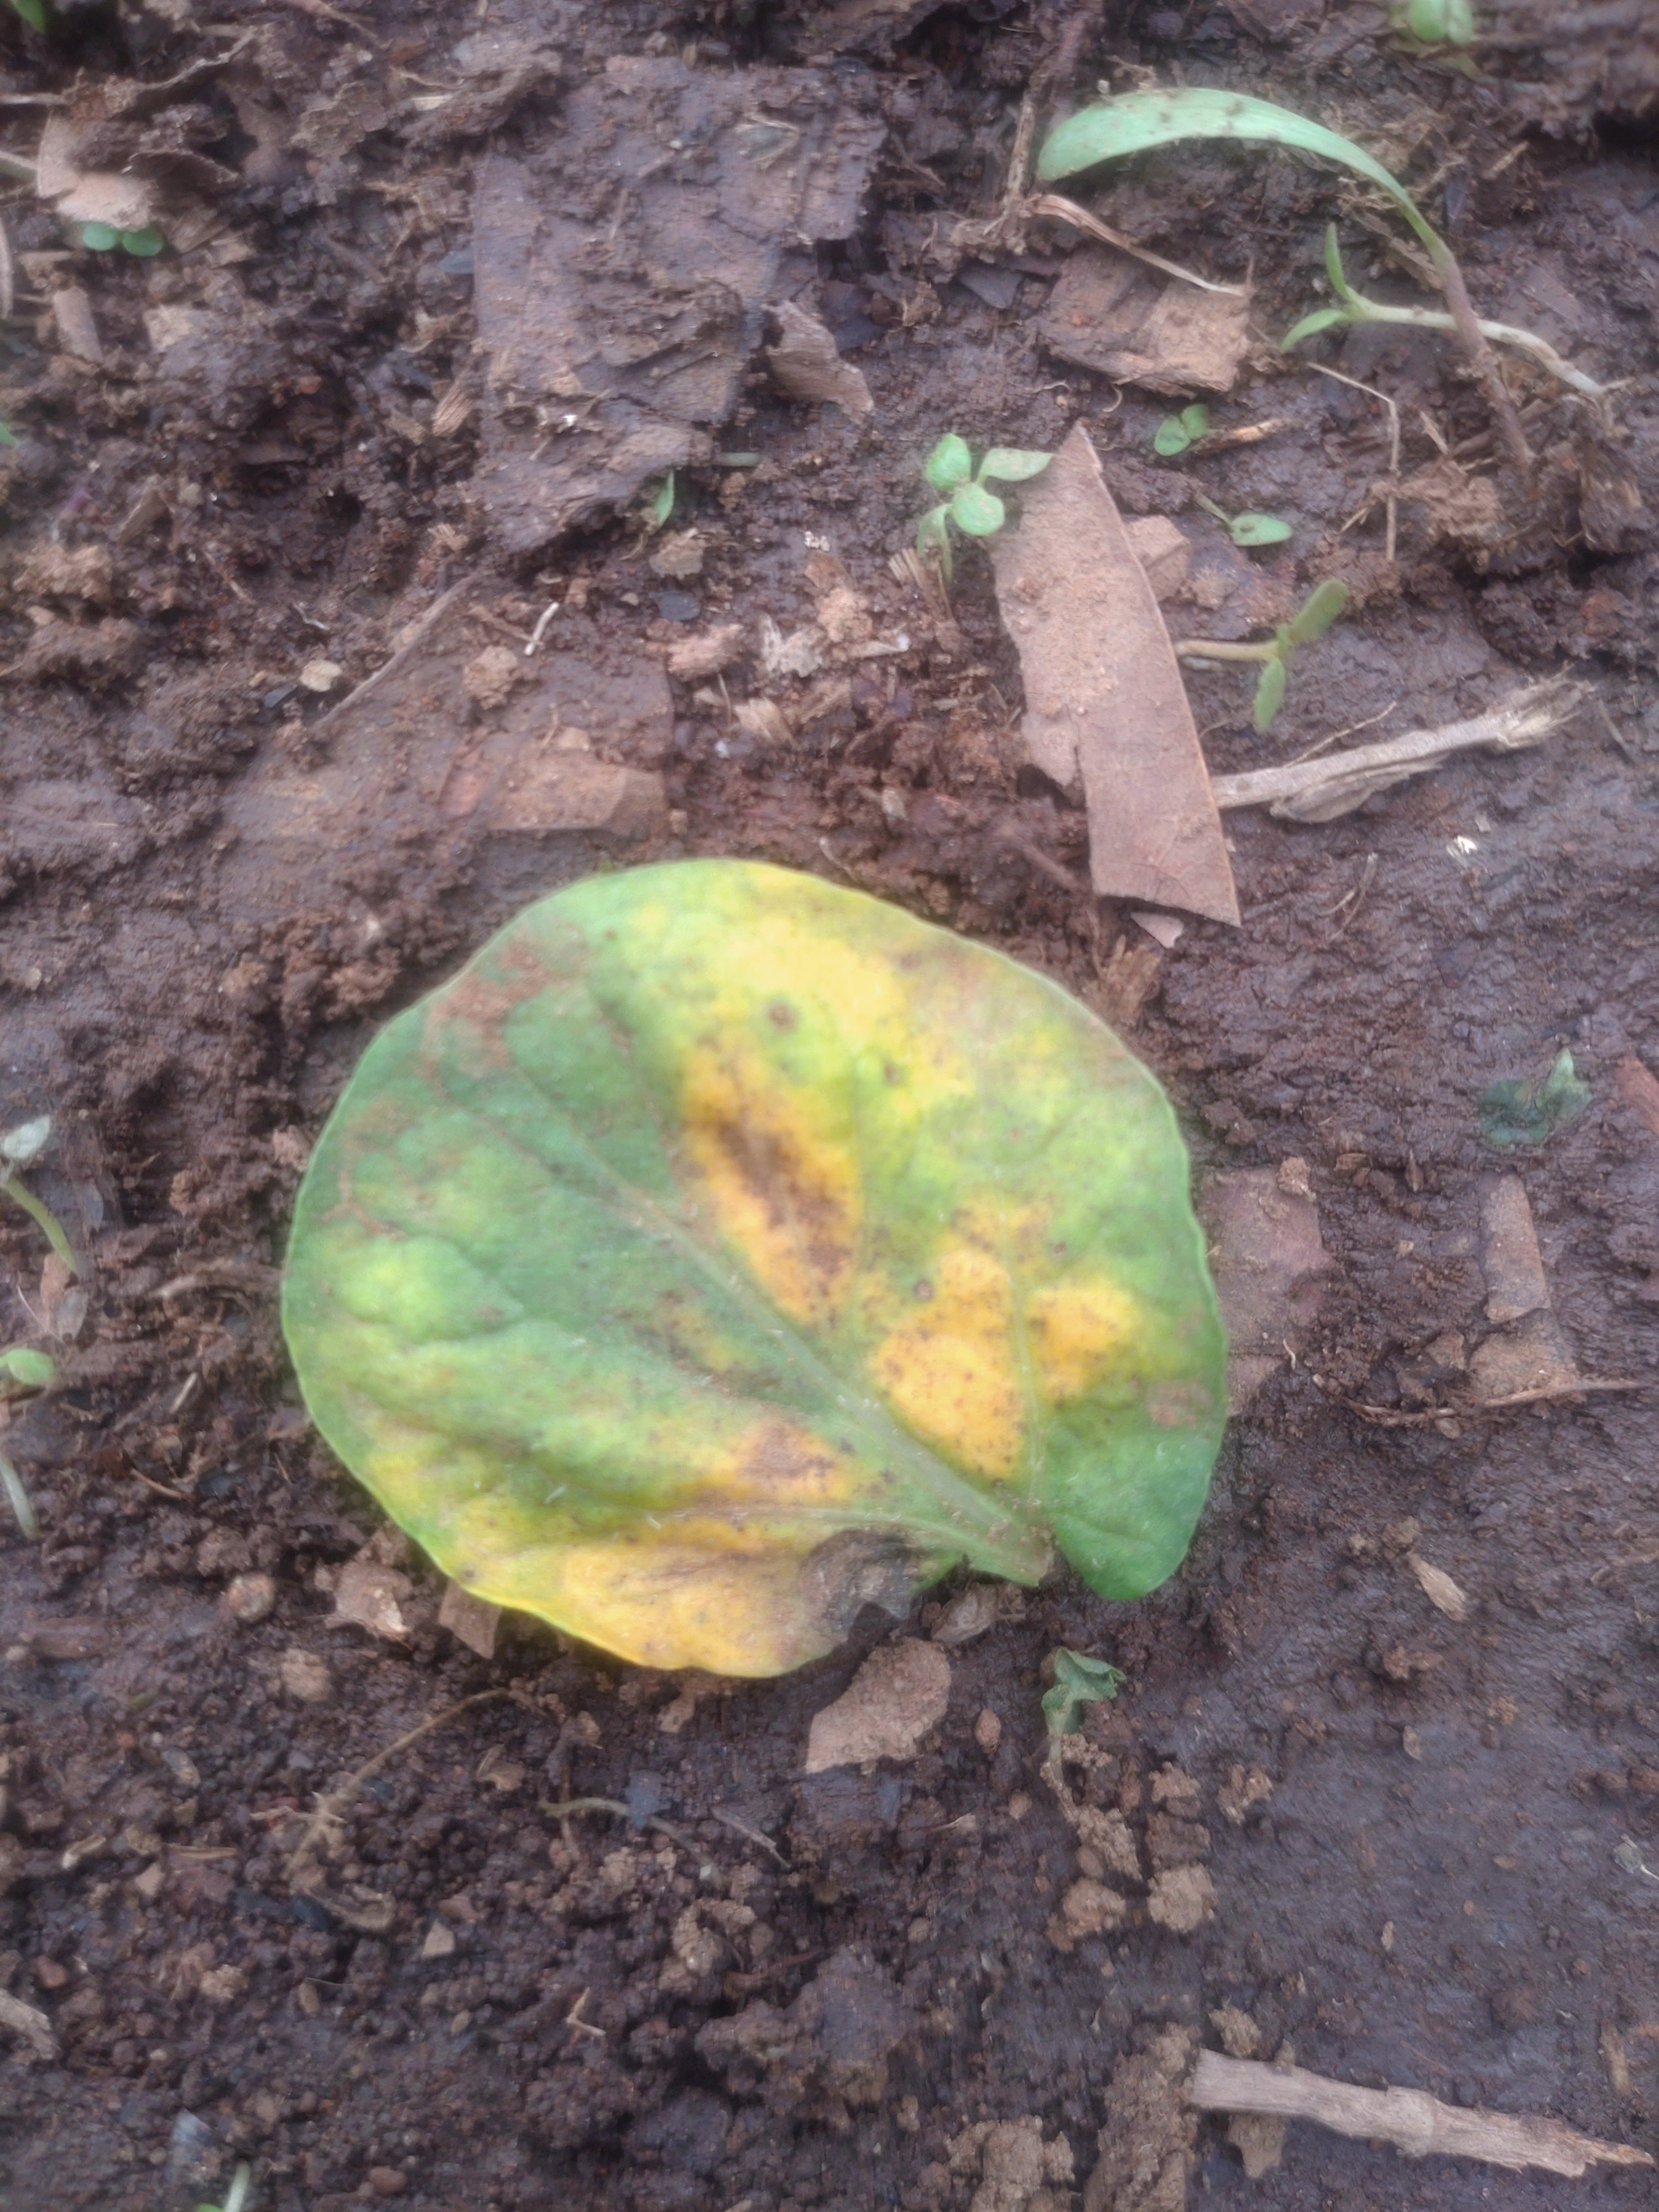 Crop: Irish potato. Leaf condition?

late blight
